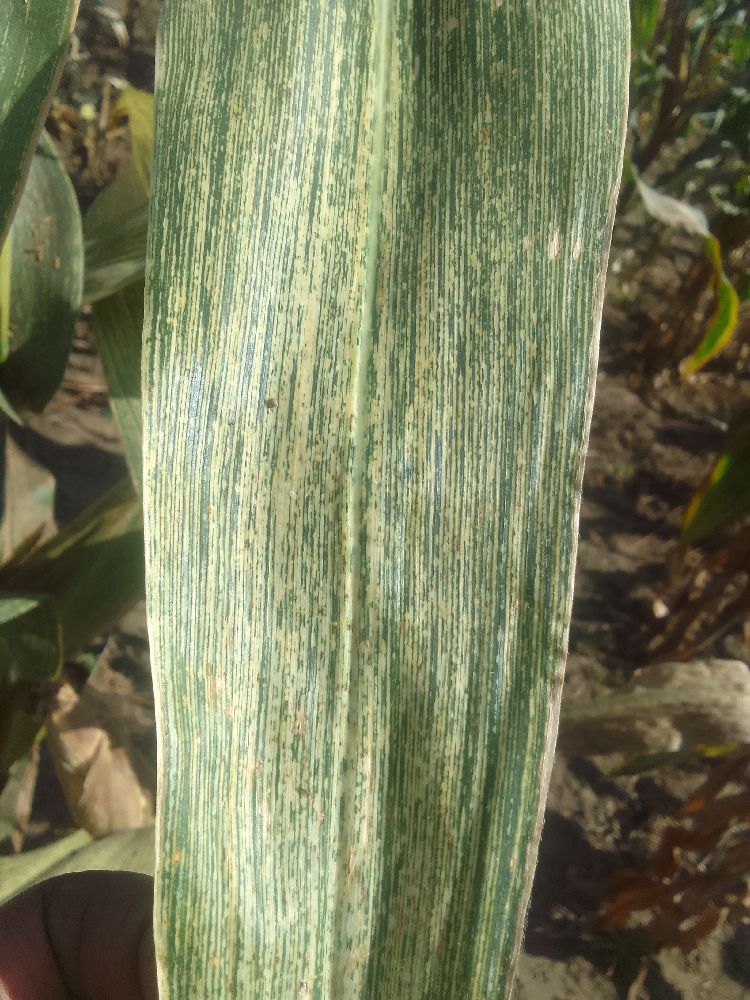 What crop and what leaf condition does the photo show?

maize, maize streak virus
